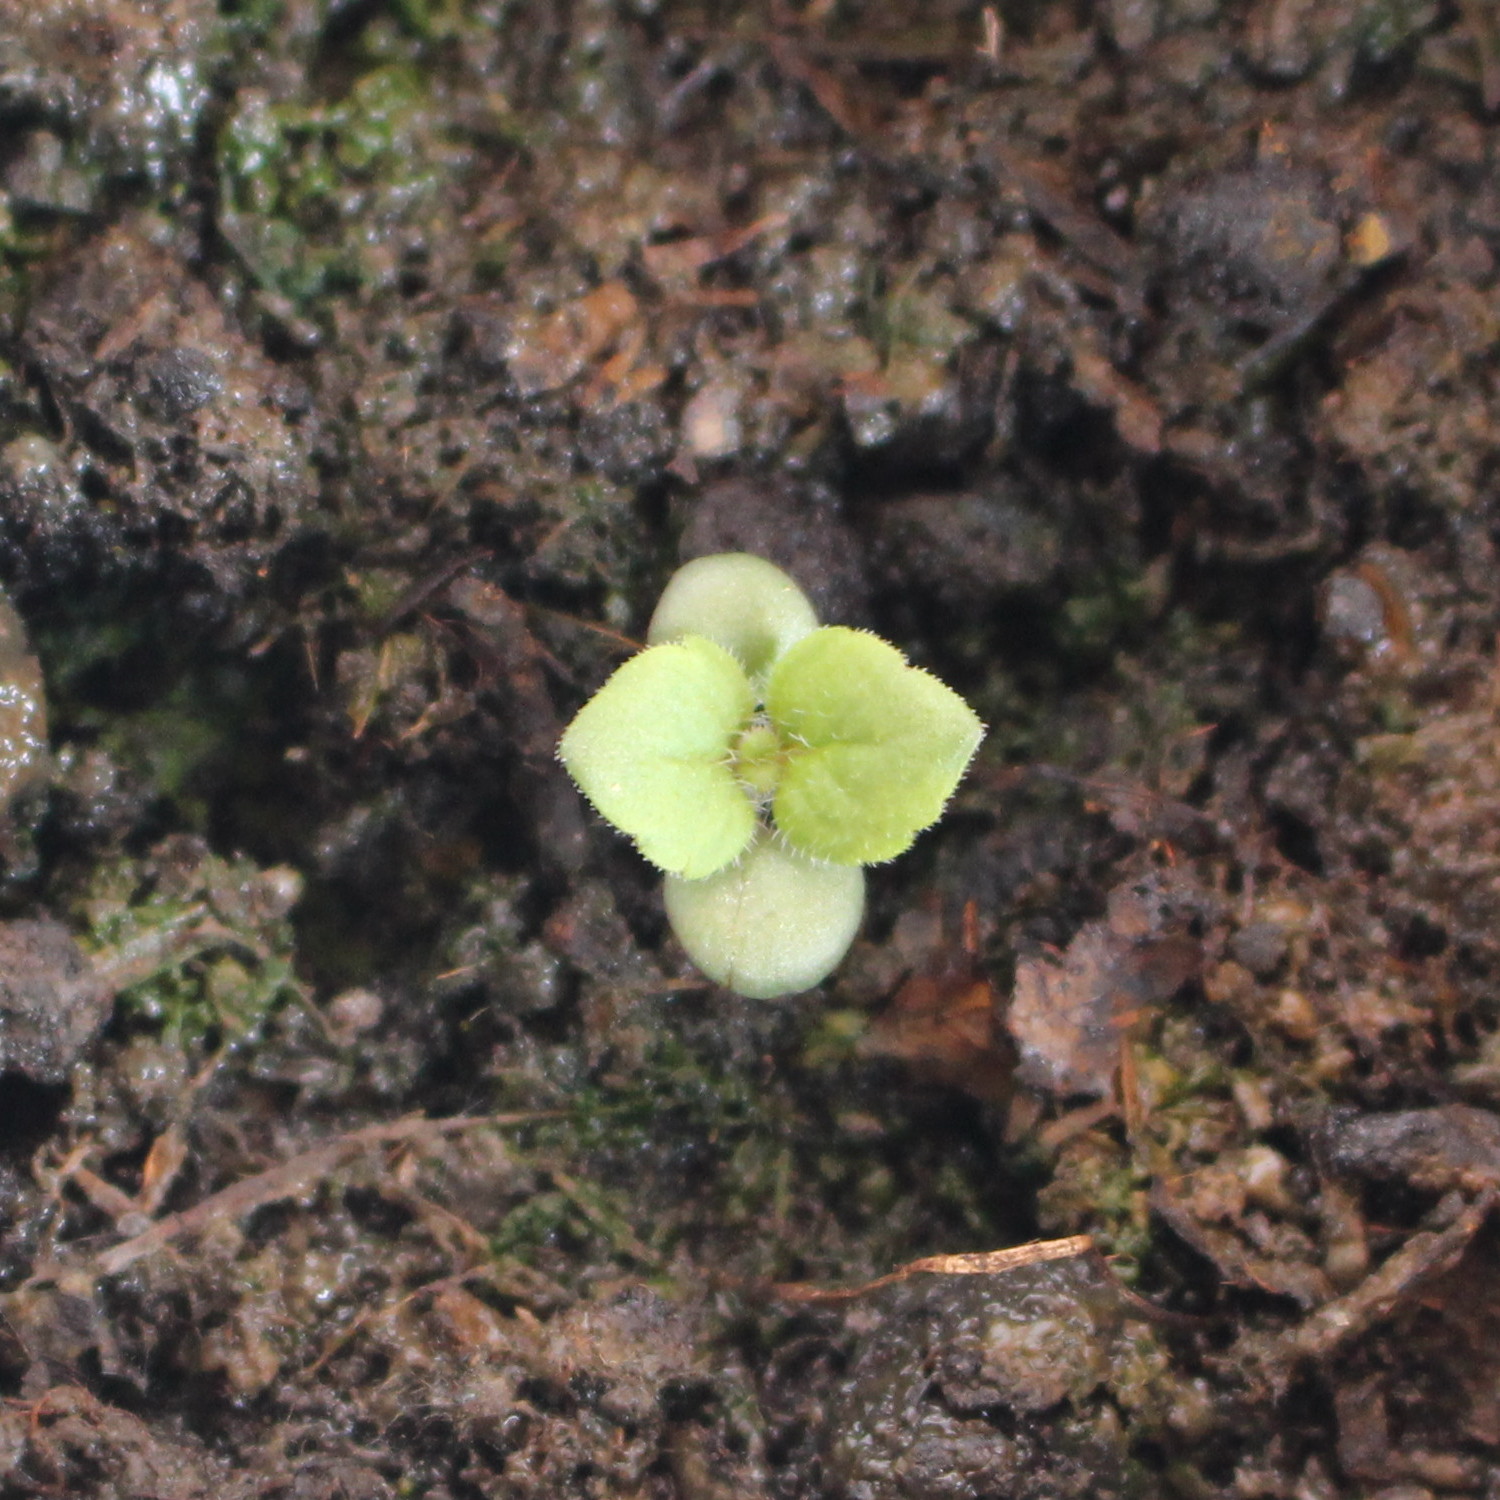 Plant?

Veronica persica
